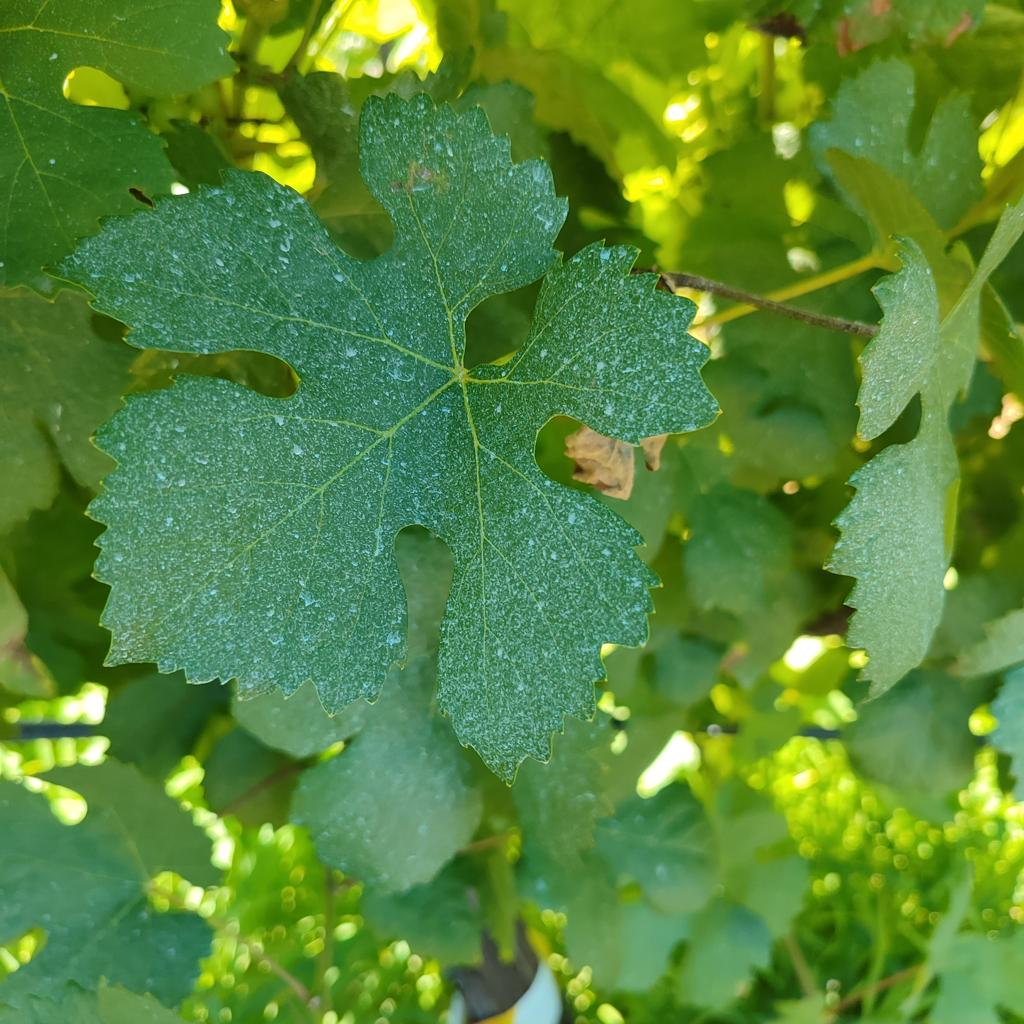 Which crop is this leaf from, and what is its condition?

grapevine, healthy
